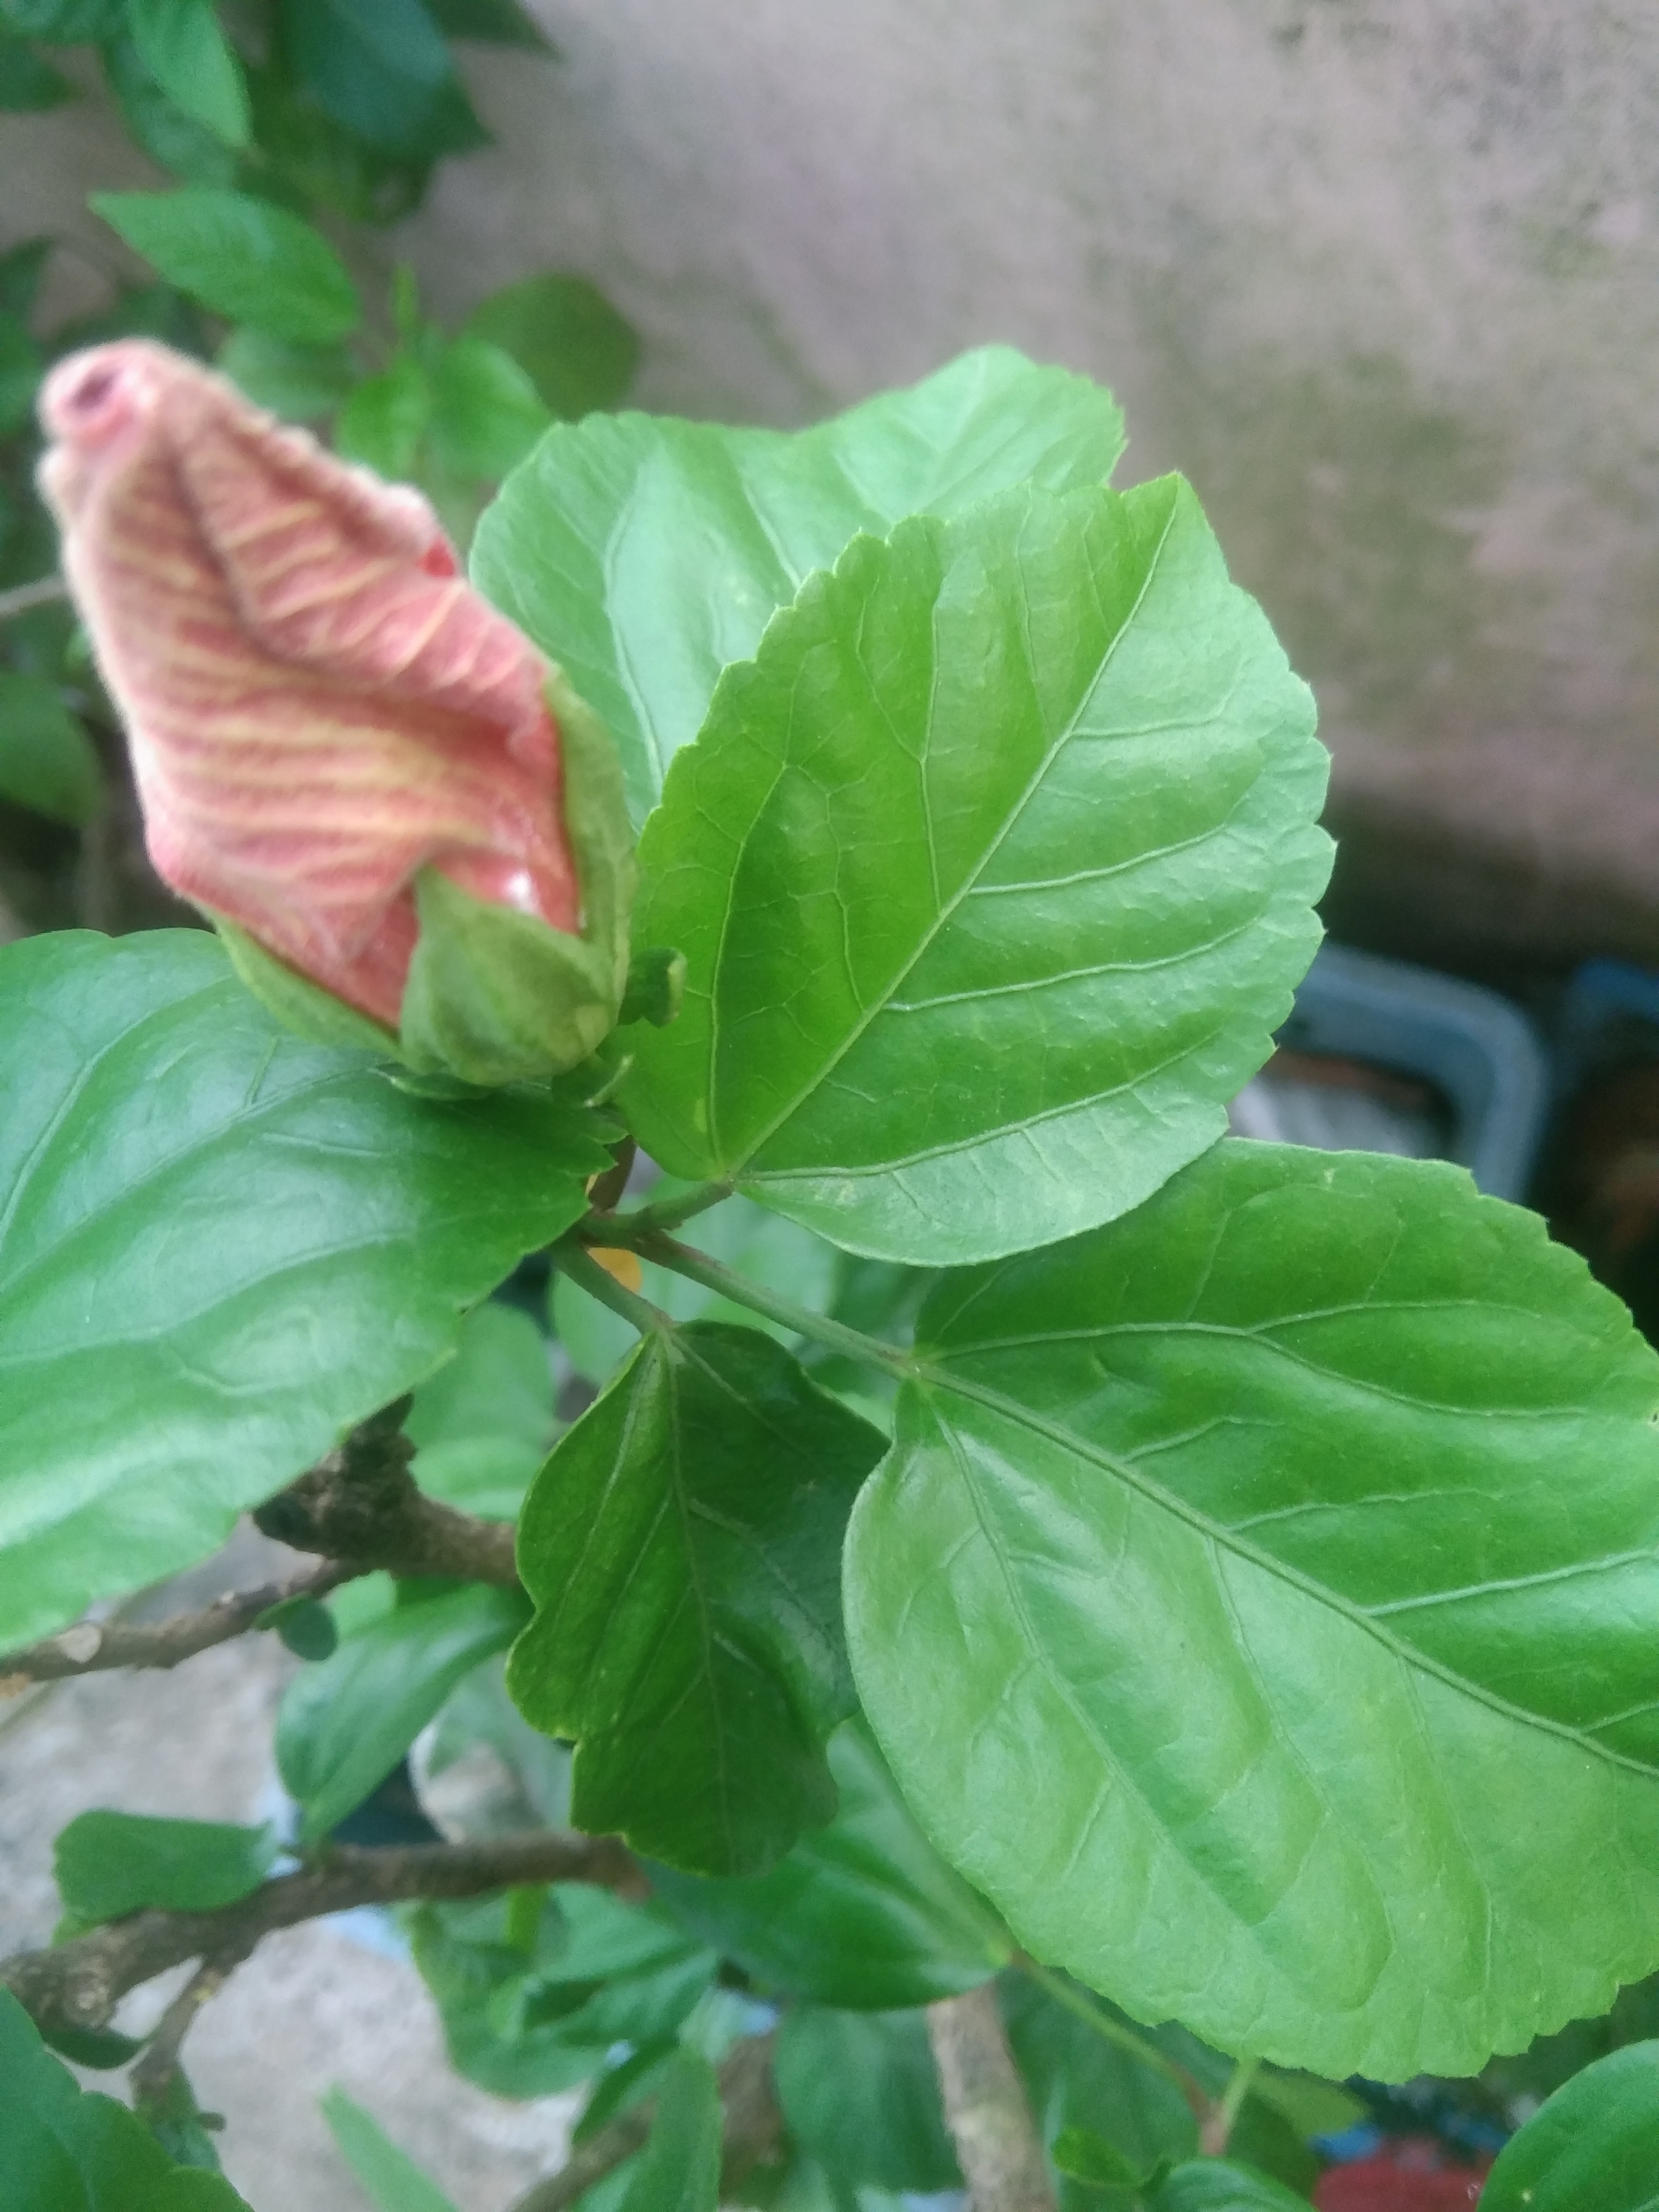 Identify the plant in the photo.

hibiscus
